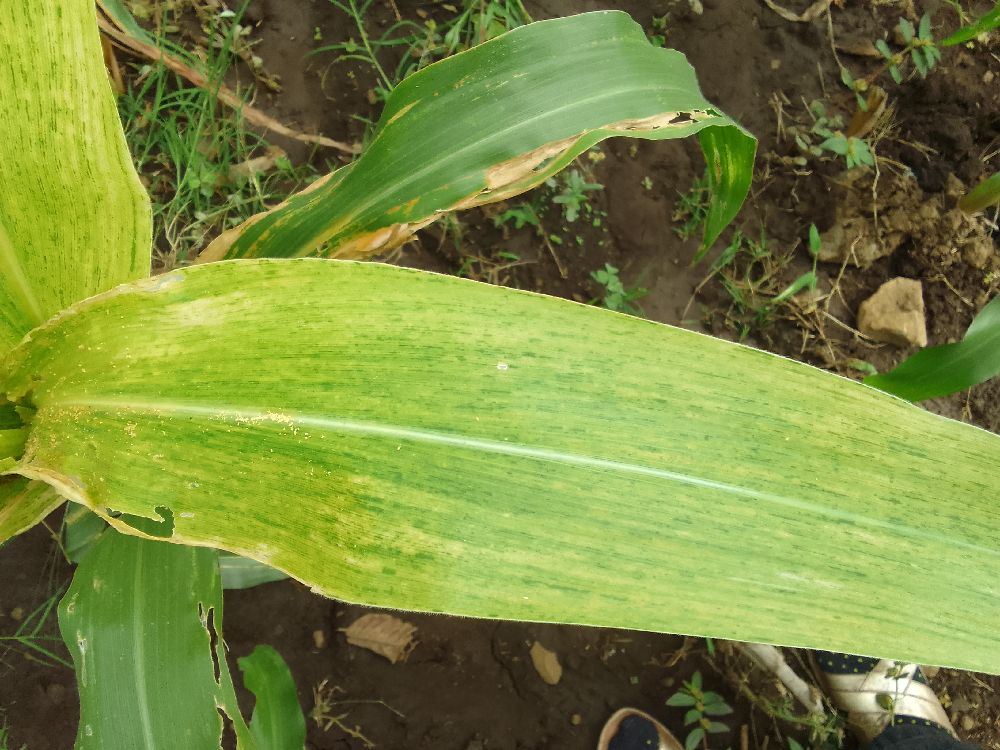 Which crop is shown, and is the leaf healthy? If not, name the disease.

maize, maize lethal necrosis
